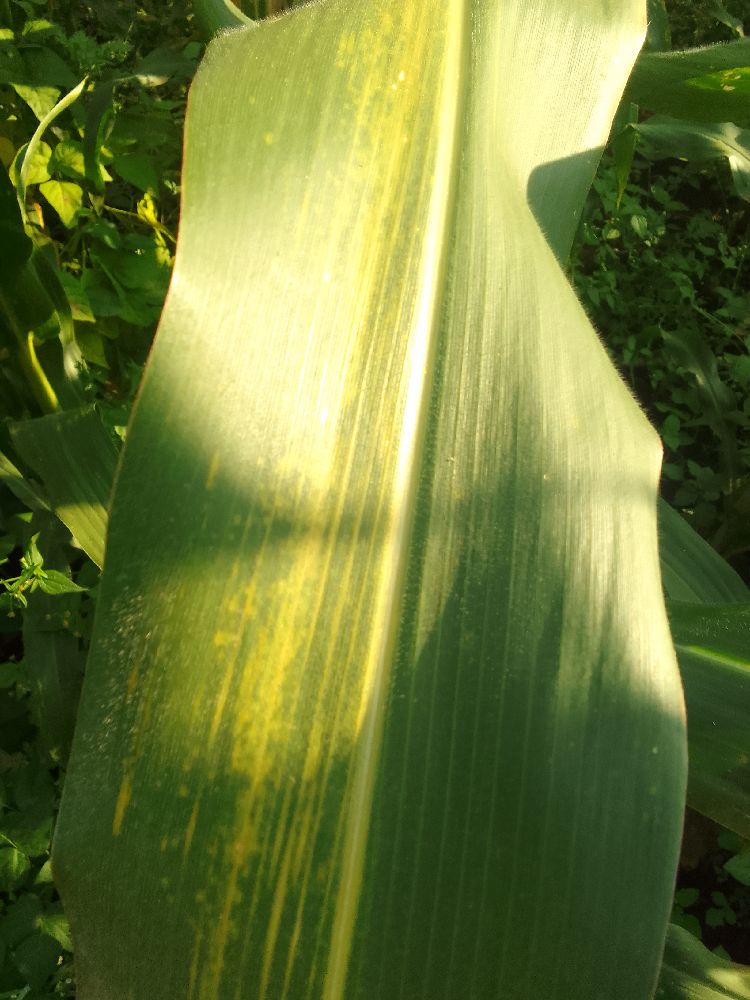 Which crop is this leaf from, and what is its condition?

maize, maize lethal necrosis
